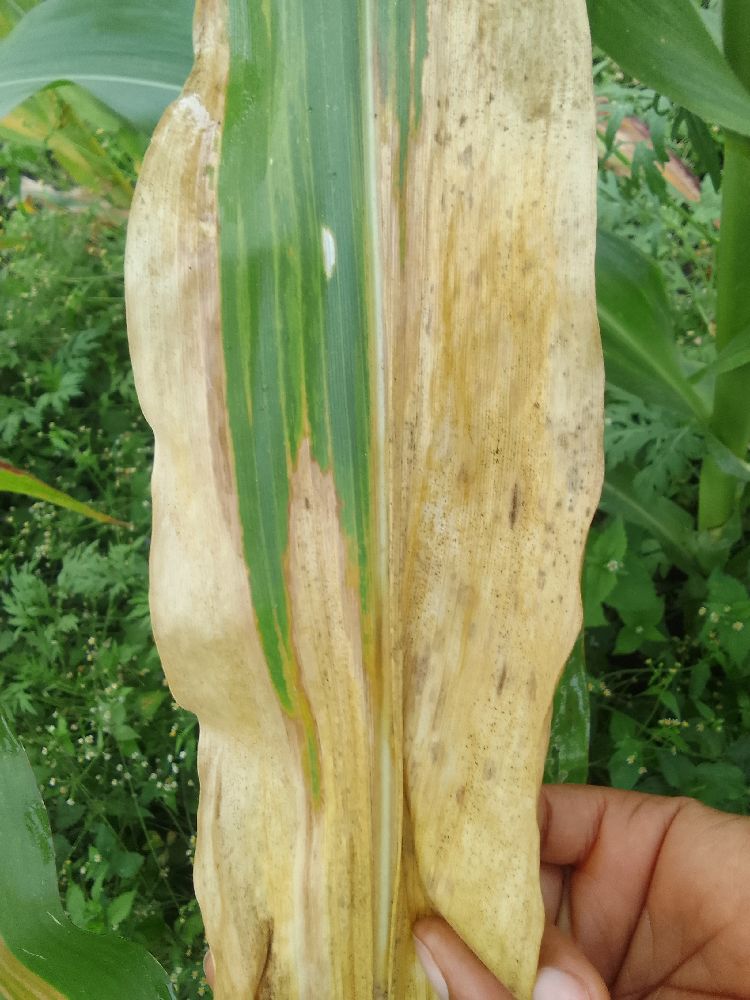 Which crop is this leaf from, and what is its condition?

maize, maize lethal necrosis
